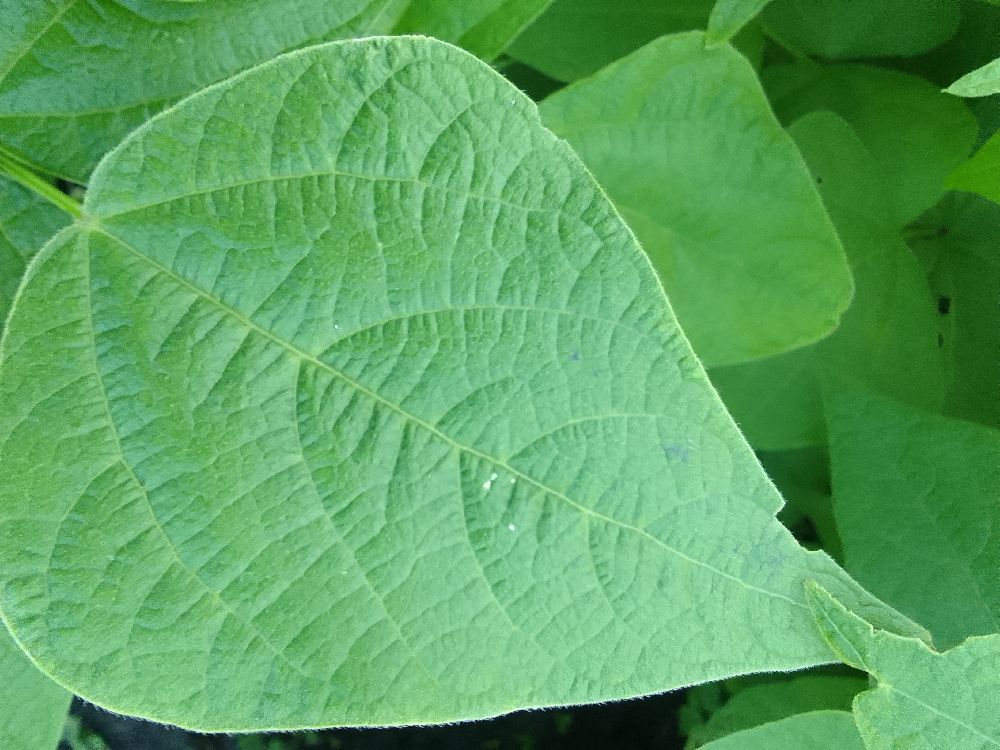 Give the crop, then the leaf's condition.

common bean, healthy
